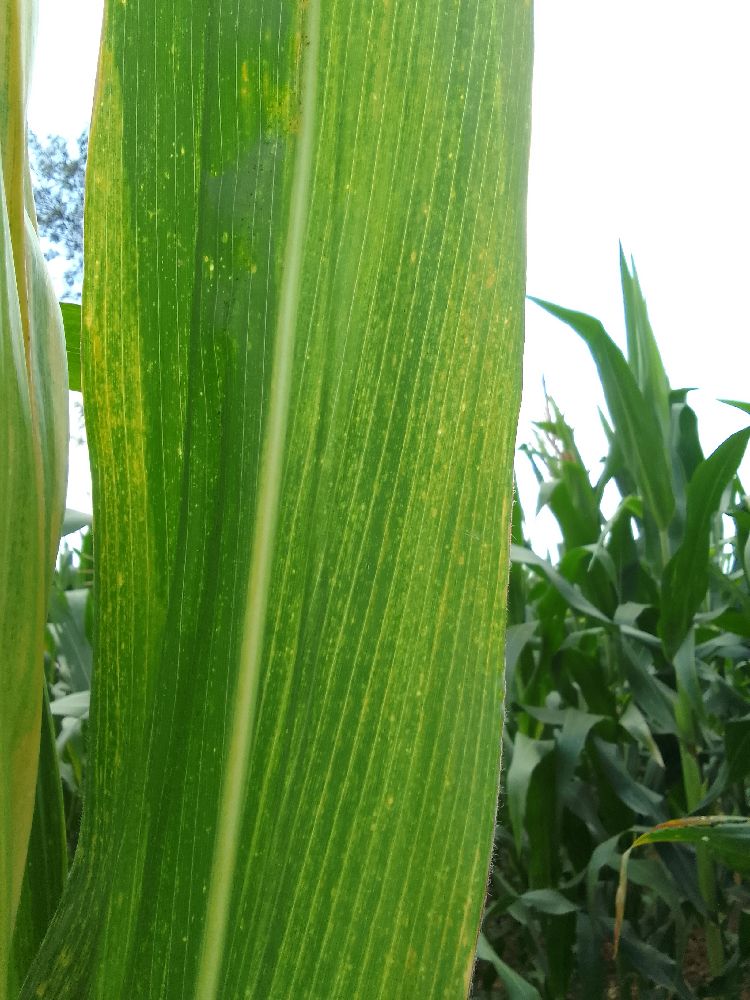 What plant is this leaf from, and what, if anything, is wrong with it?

maize, maize lethal necrosis
